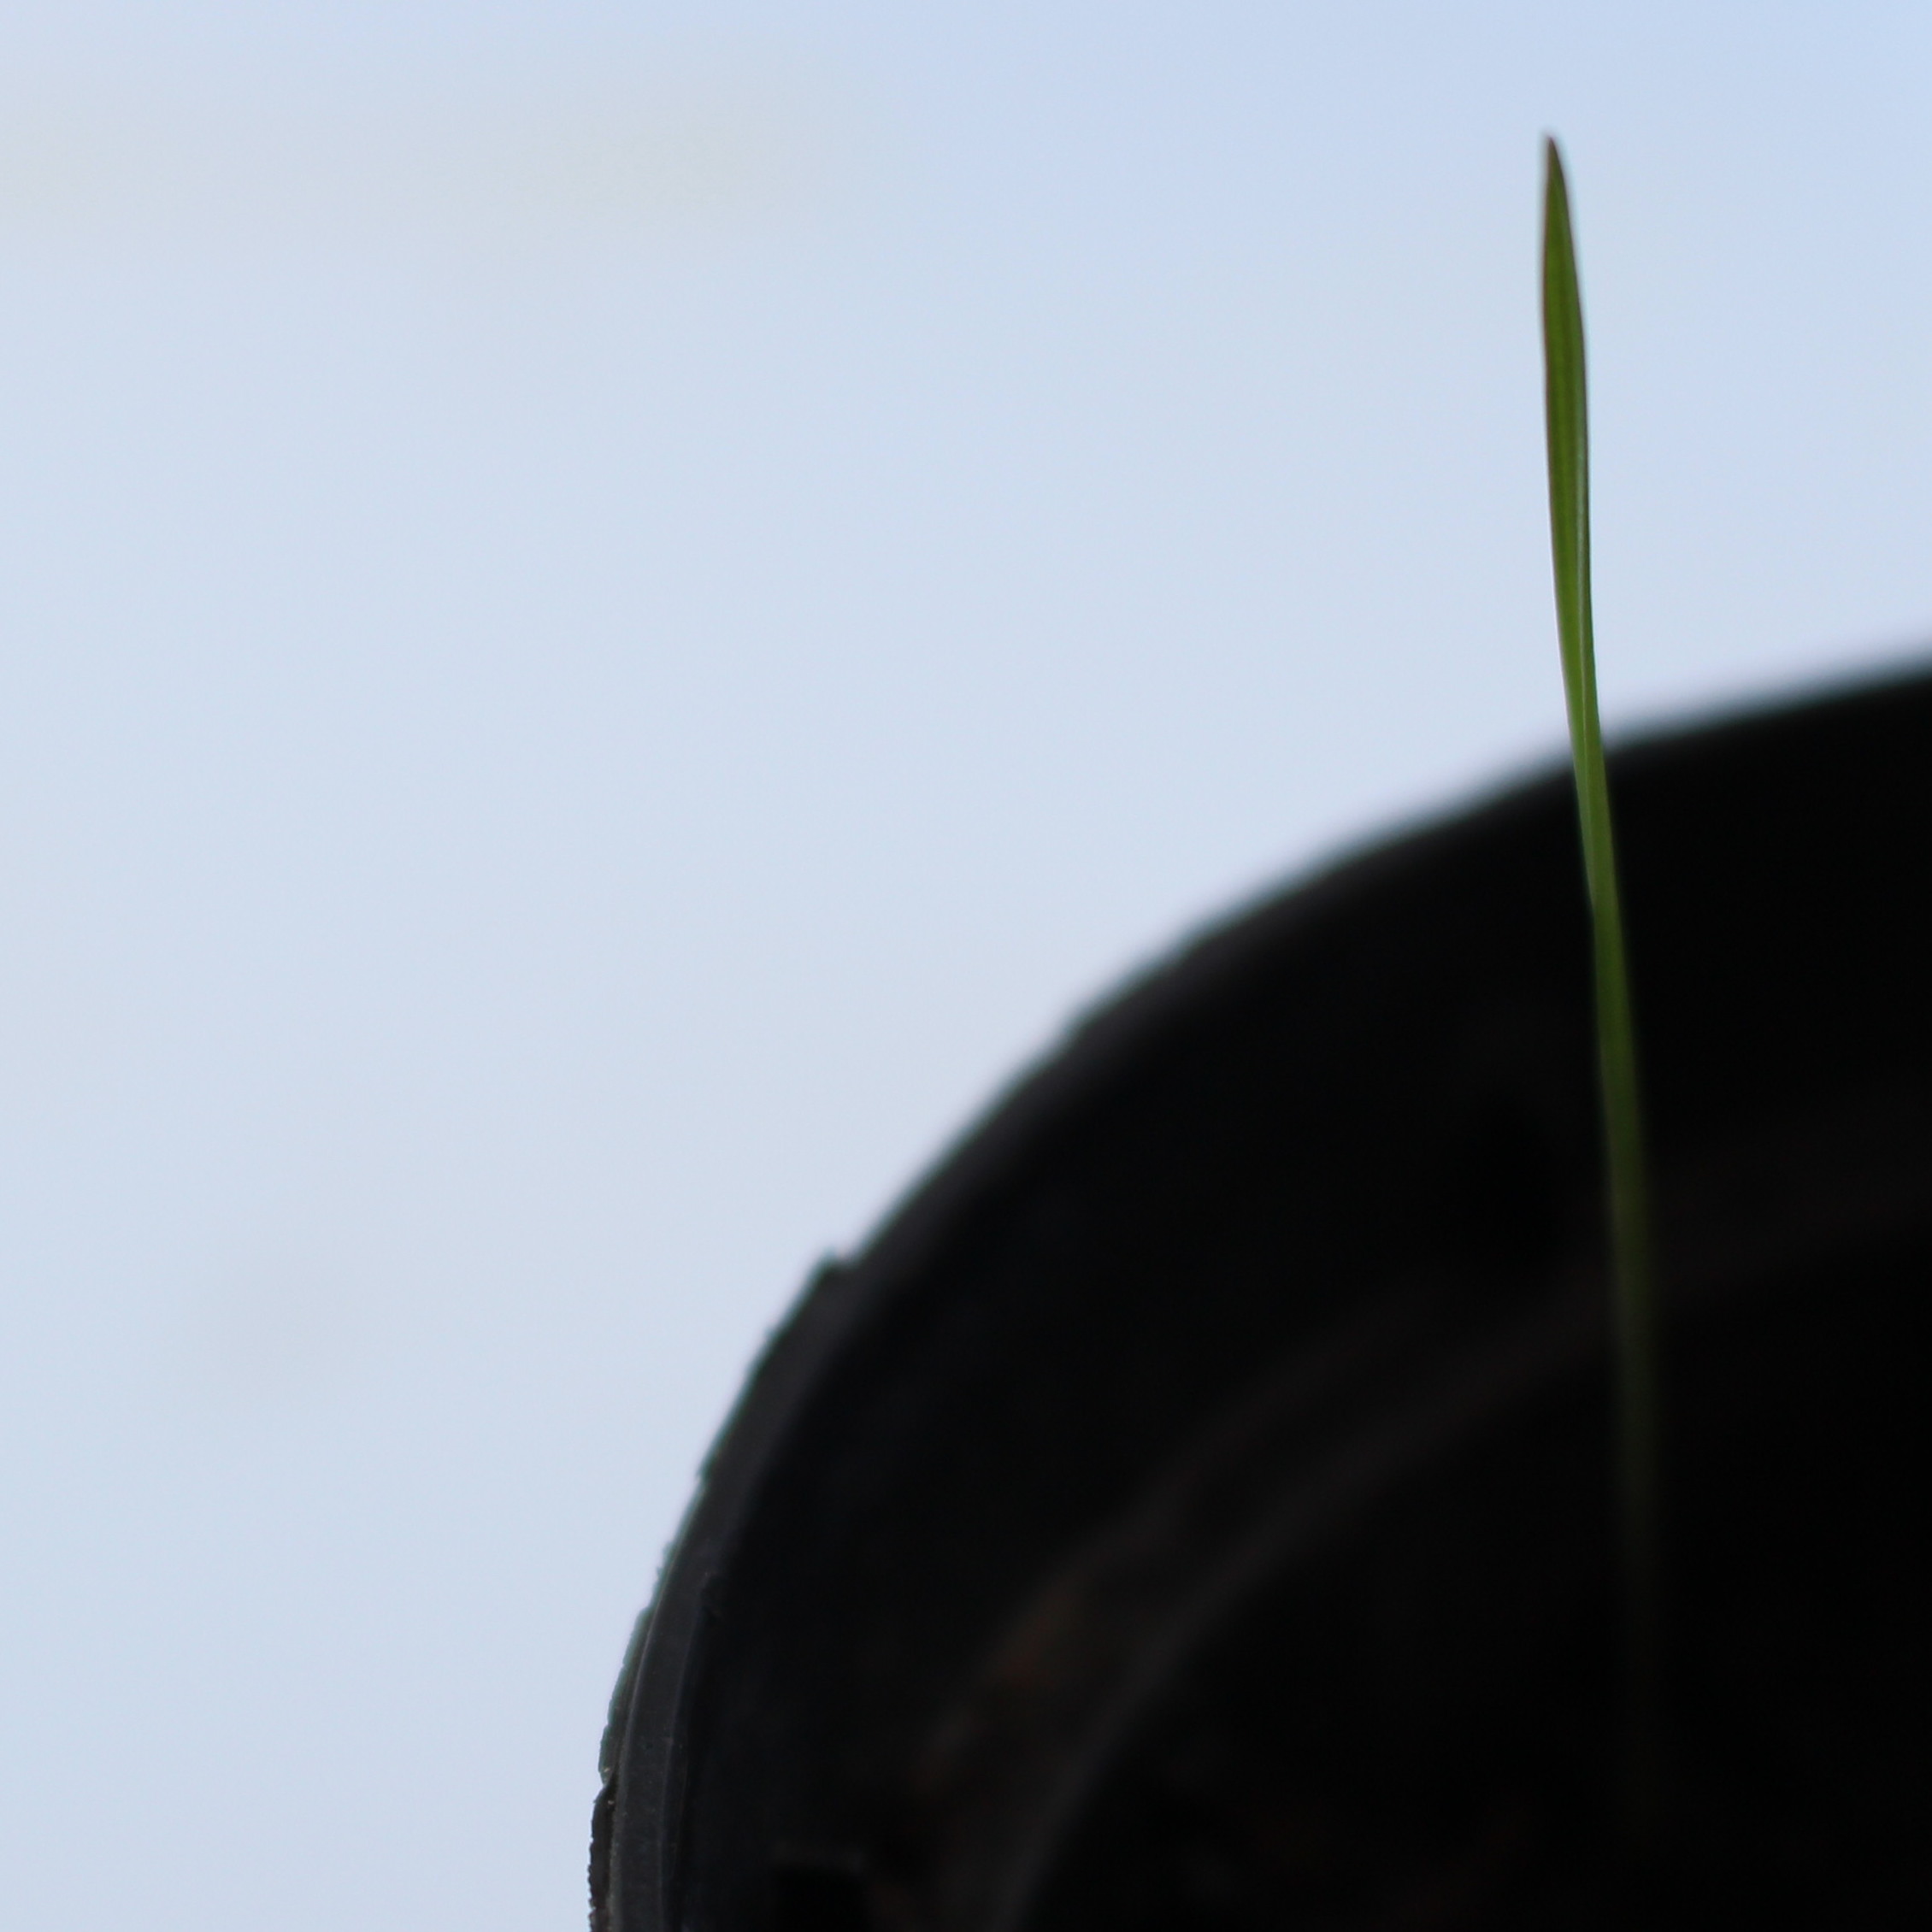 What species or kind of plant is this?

Lolium multiflorum
